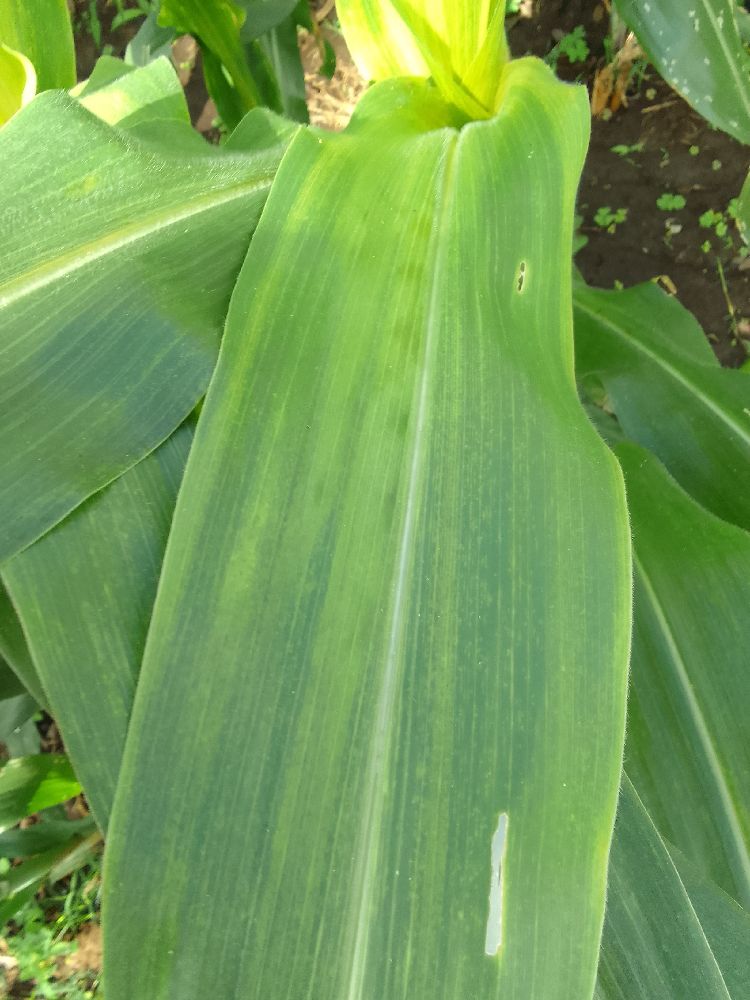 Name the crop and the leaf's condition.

maize, maize lethal necrosis
